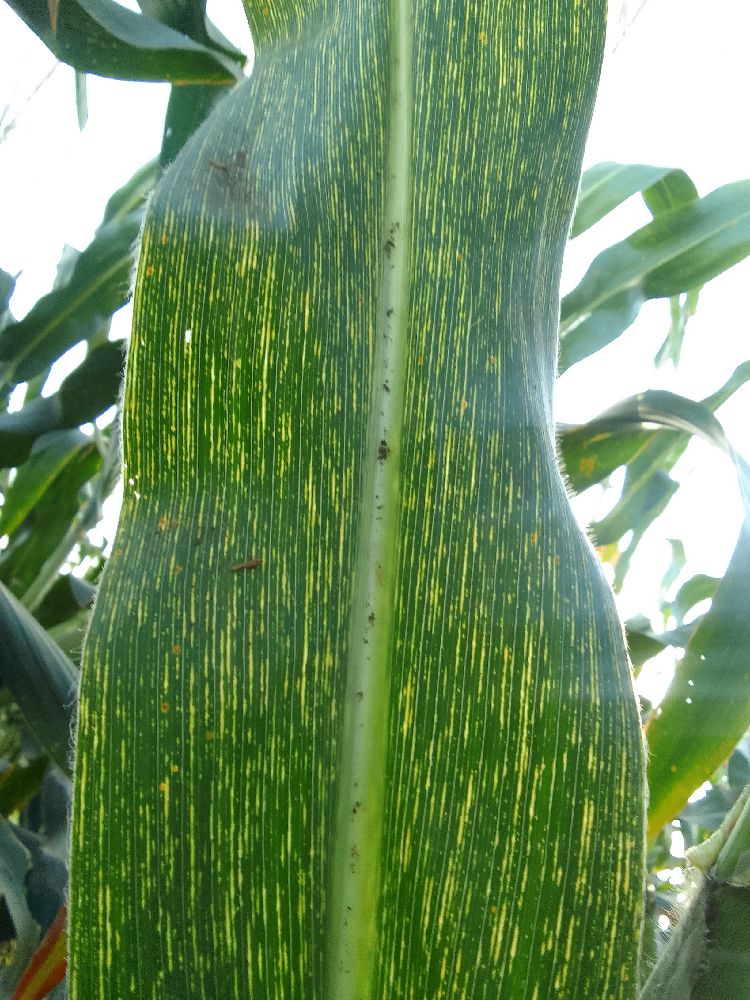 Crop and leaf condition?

maize, maize streak virus
